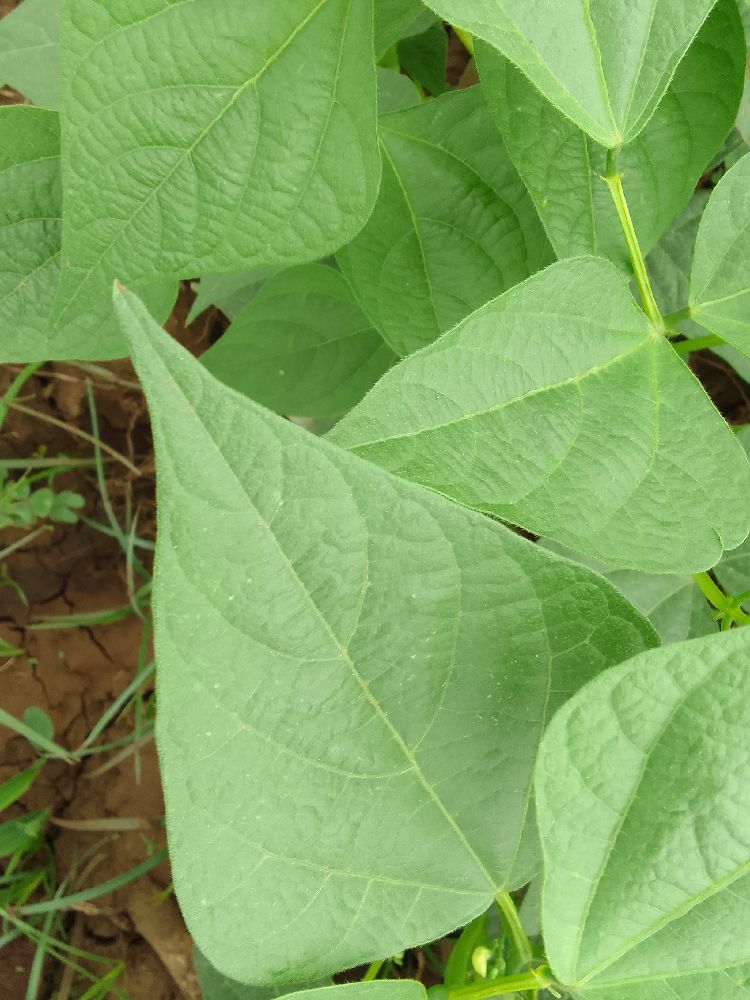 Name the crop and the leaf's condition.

common bean, healthy
